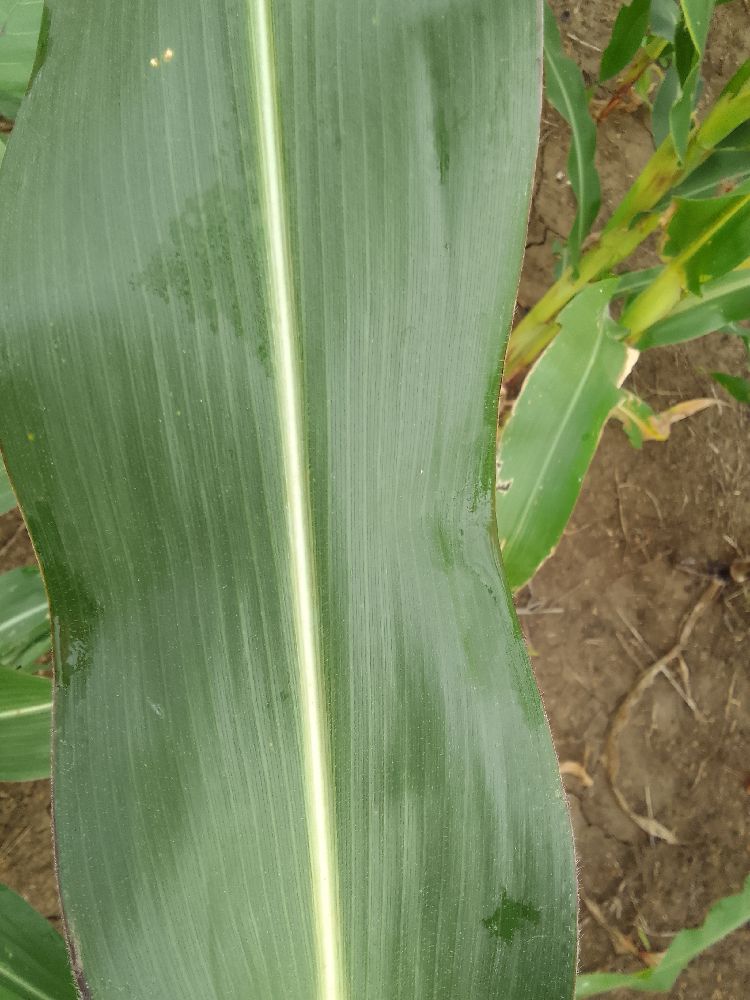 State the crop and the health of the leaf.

maize, healthy
